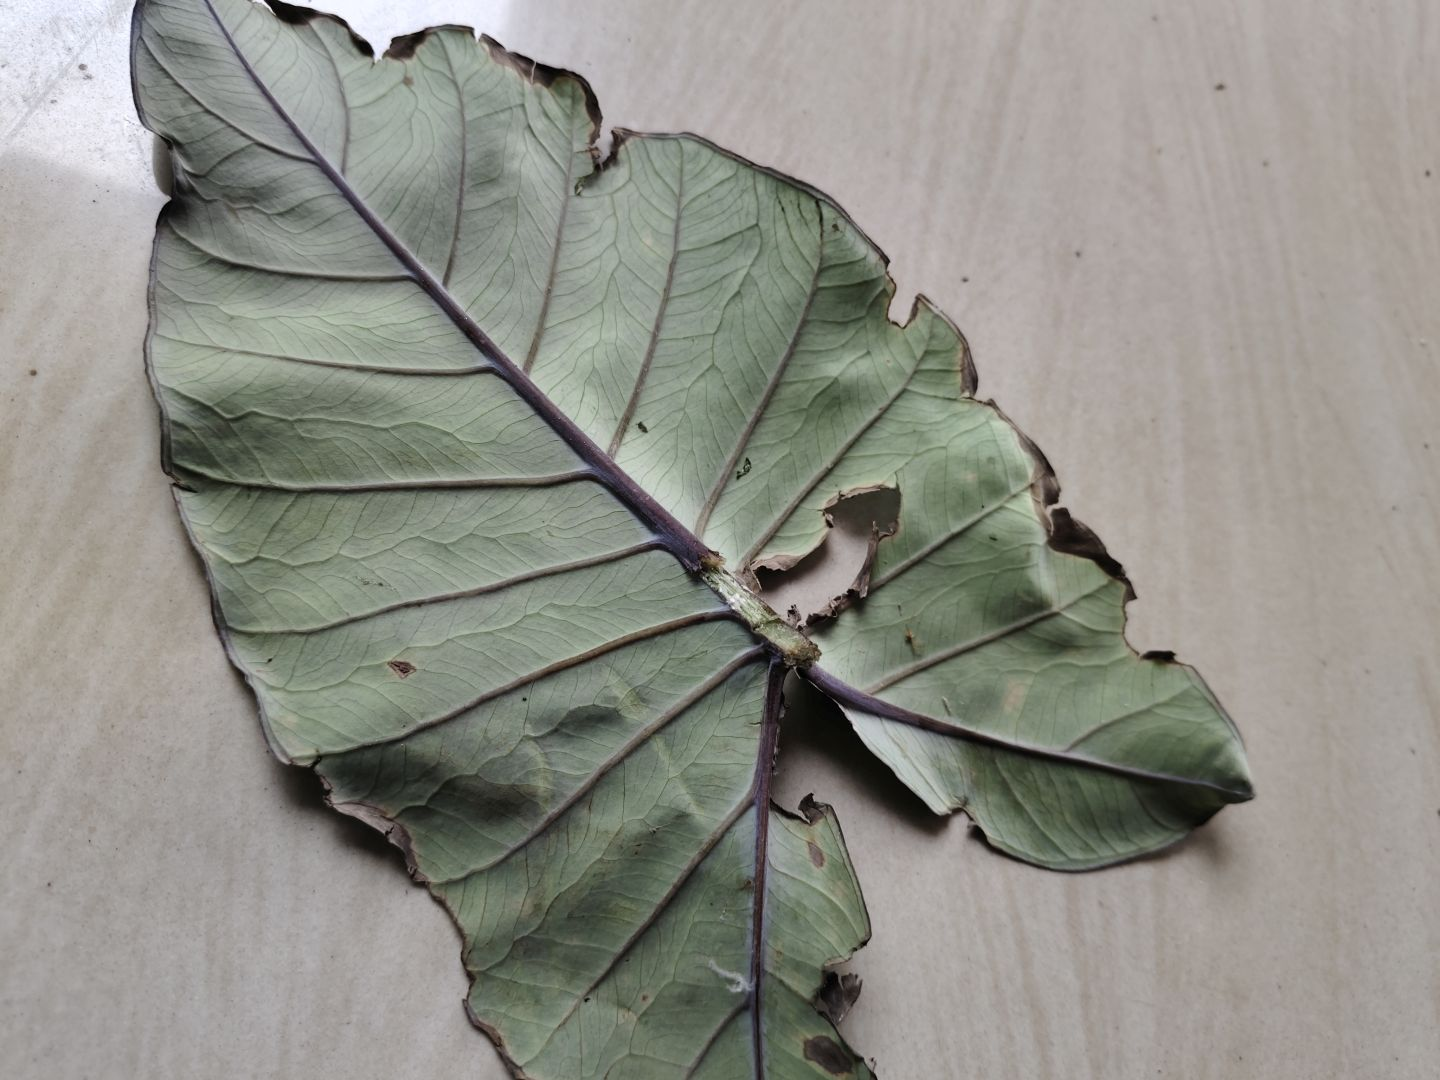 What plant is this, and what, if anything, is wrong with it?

taro, leaf blight
